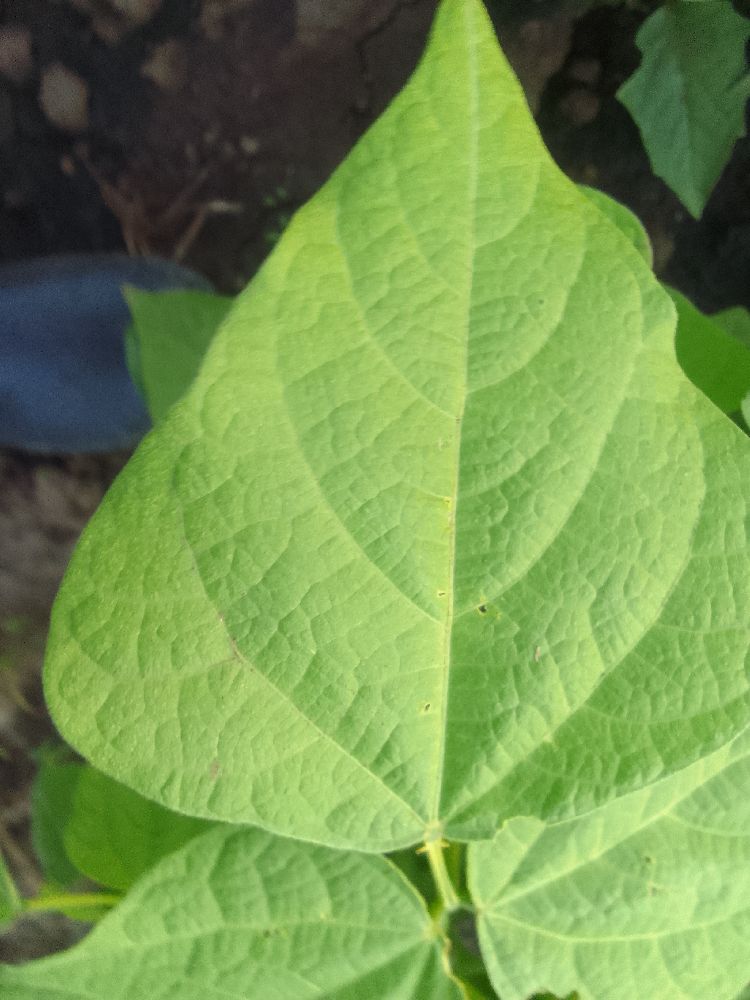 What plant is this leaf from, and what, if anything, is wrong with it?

common bean, healthy
